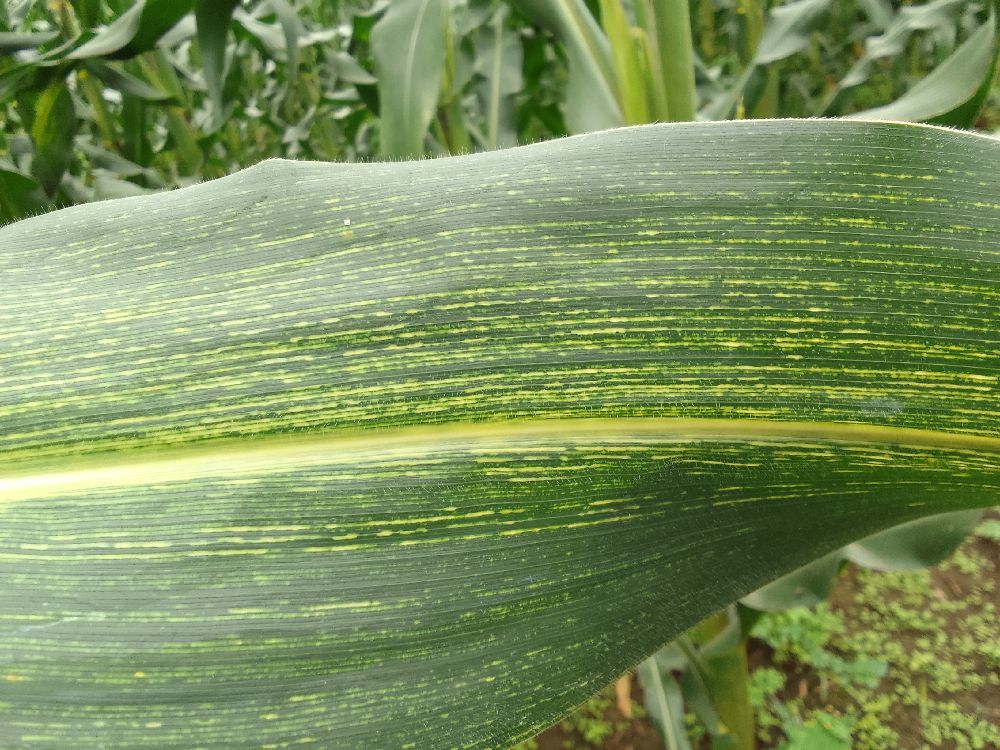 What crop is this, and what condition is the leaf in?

maize, maize streak virus
